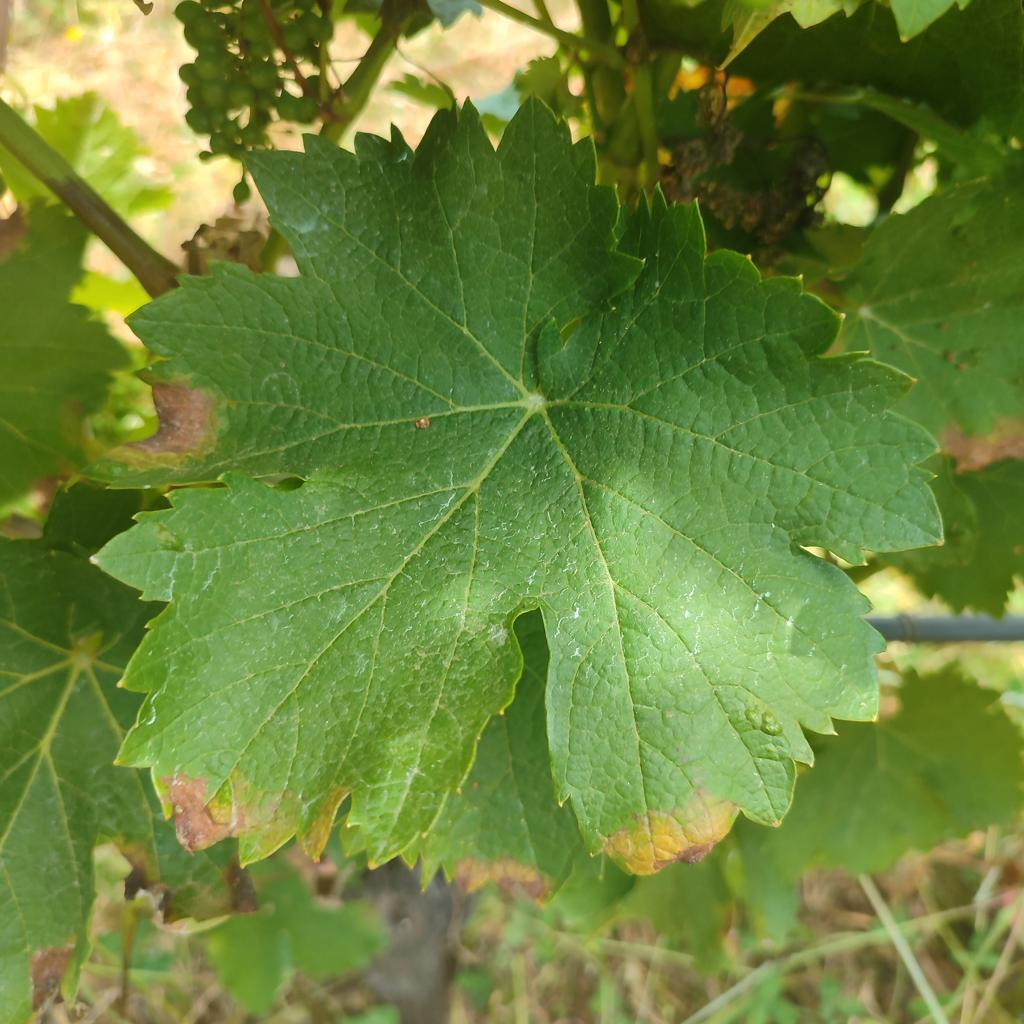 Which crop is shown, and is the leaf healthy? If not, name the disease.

grapevine, downy mildew
